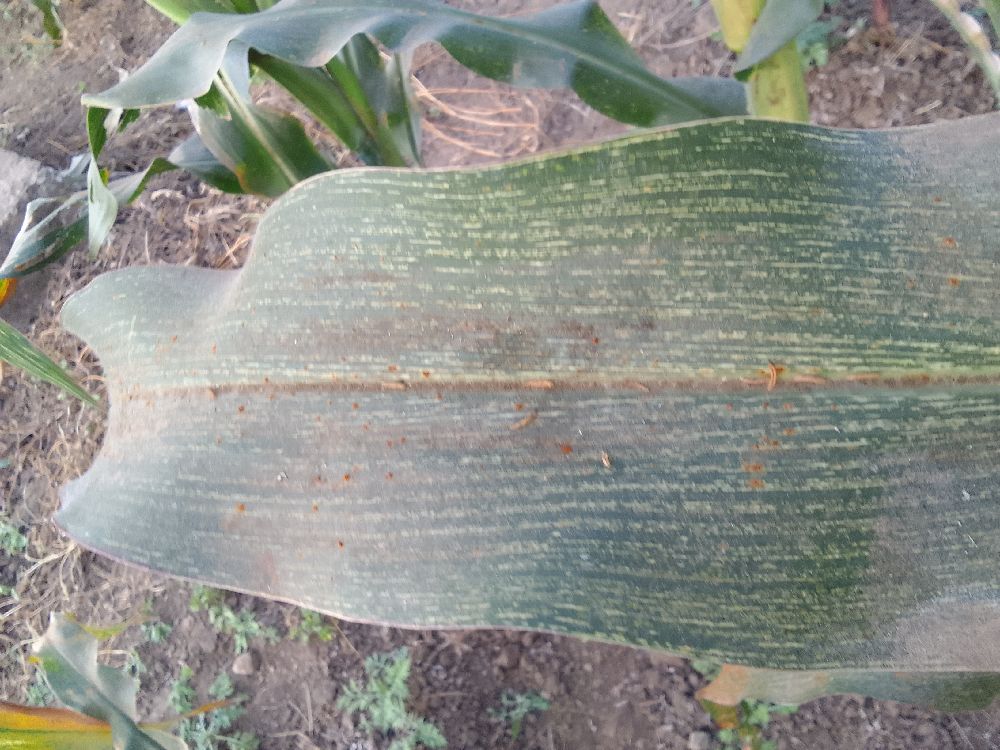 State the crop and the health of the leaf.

maize, maize streak virus
